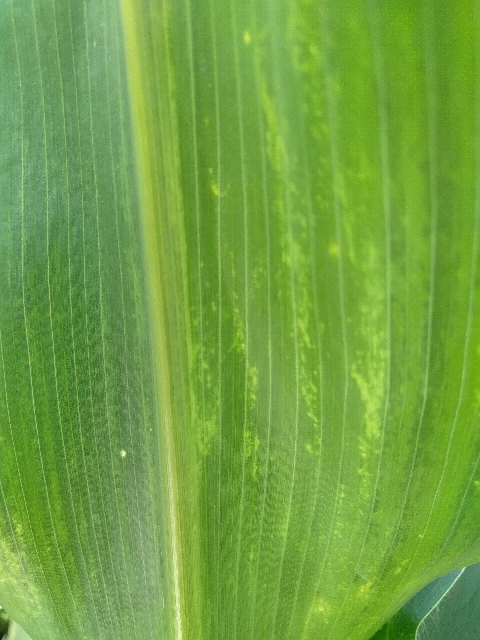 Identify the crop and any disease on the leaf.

maize, maize lethal necrosis
